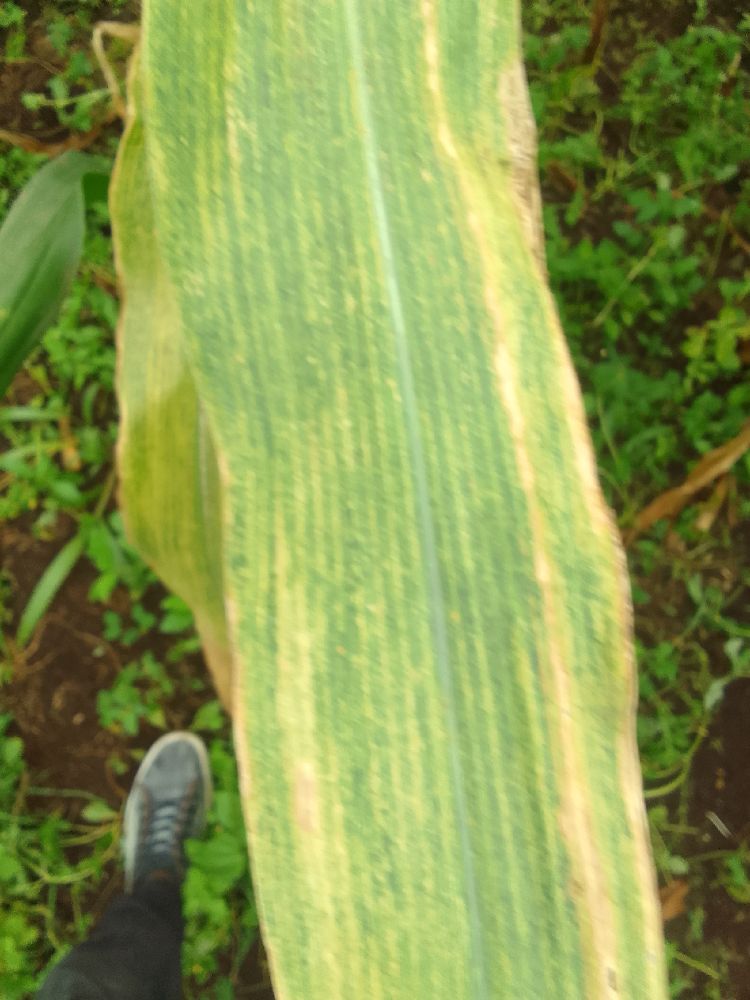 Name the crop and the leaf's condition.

maize, maize lethal necrosis
